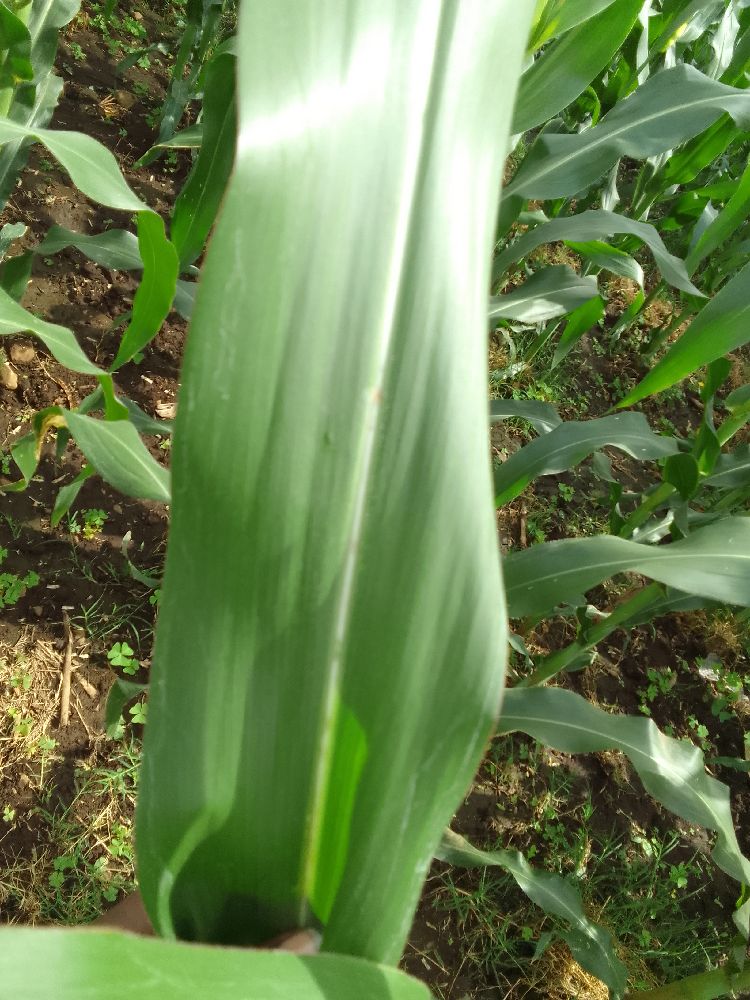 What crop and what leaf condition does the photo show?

maize, healthy
